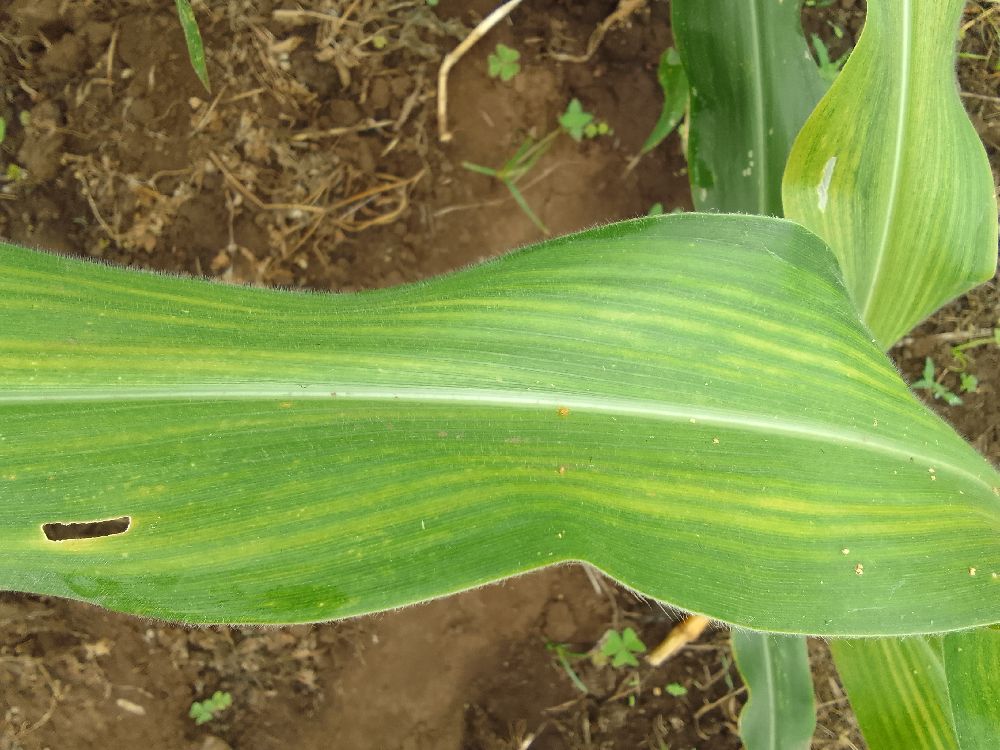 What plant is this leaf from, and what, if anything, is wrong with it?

maize, maize lethal necrosis
